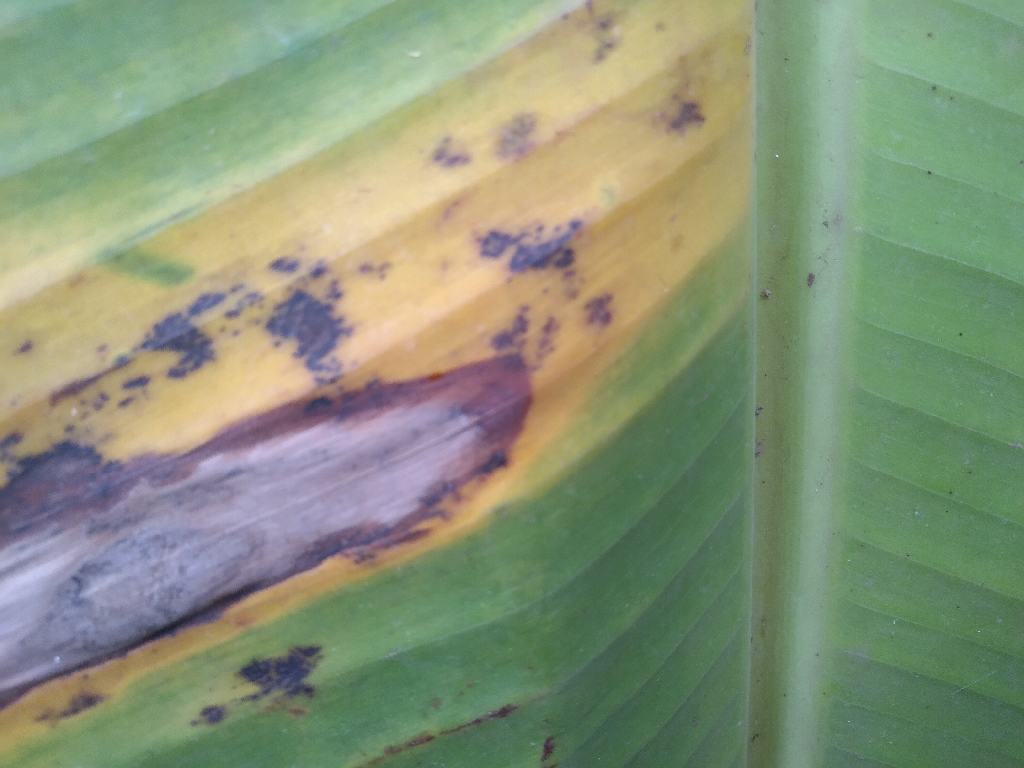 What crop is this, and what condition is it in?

banana, black sigatoka
